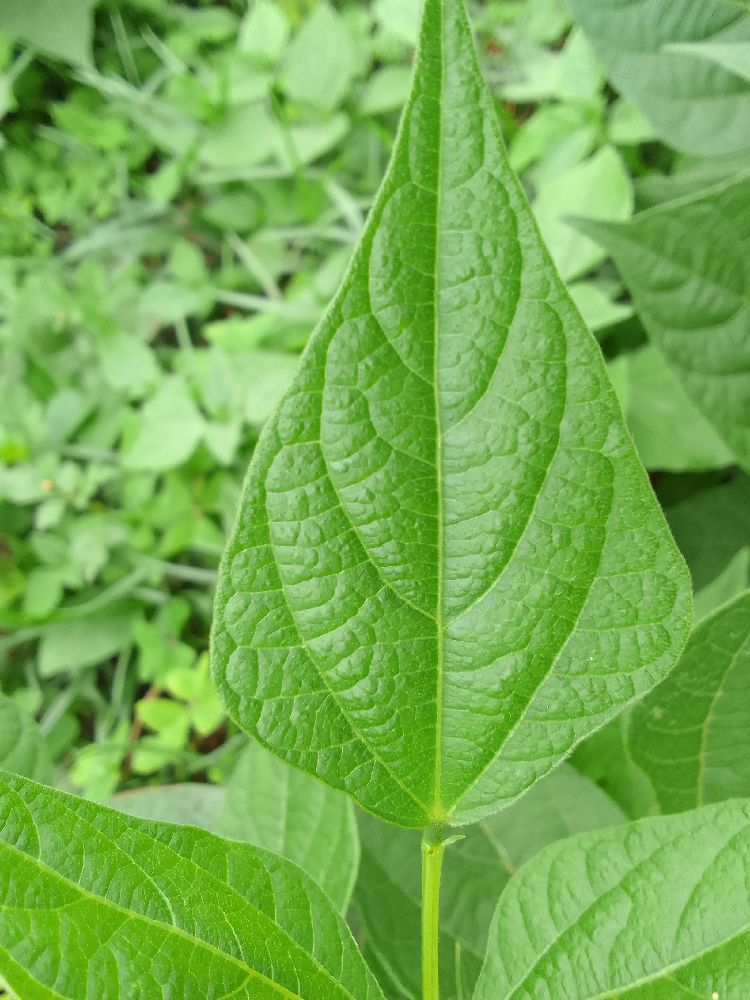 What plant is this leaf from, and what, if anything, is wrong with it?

common bean, healthy
